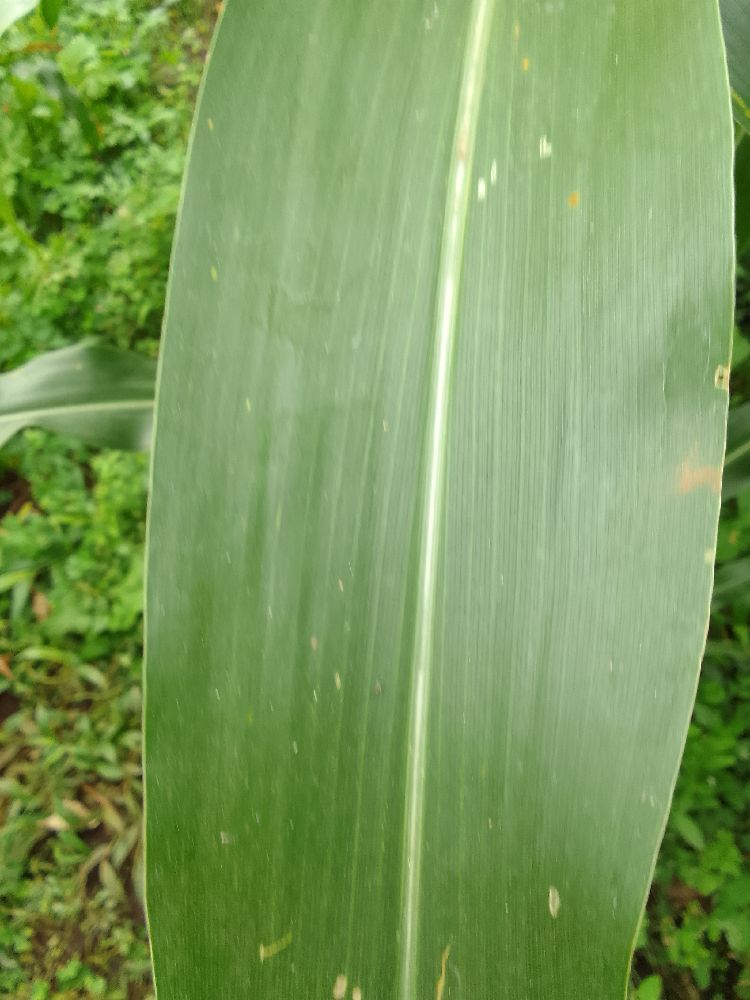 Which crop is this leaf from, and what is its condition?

maize, healthy
